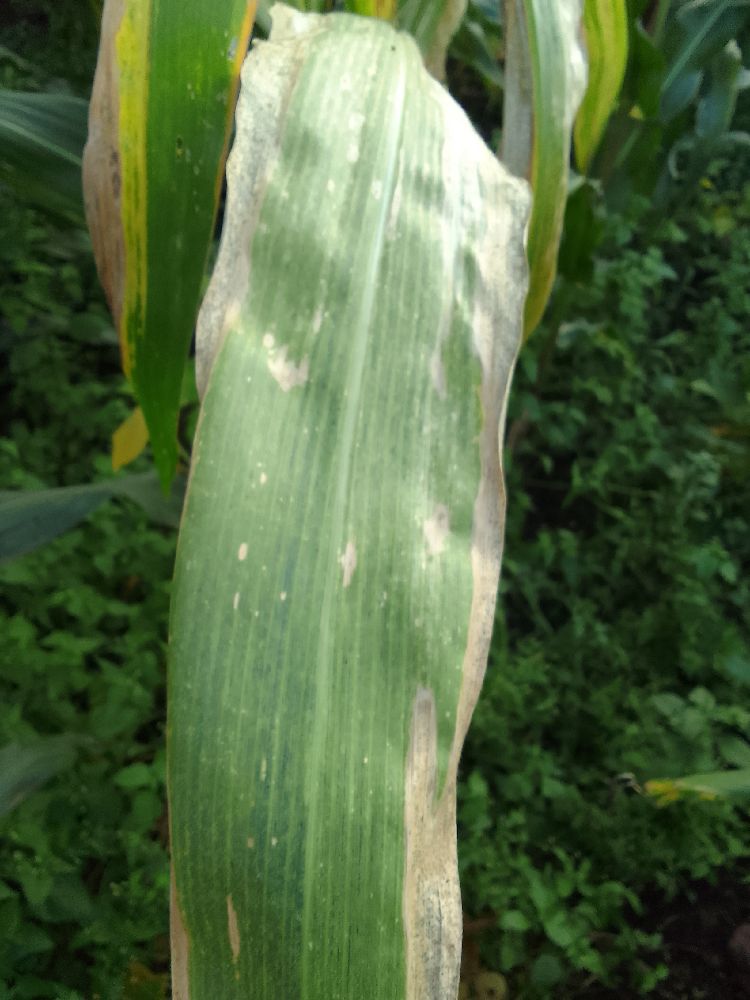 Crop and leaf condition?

maize, maize lethal necrosis
